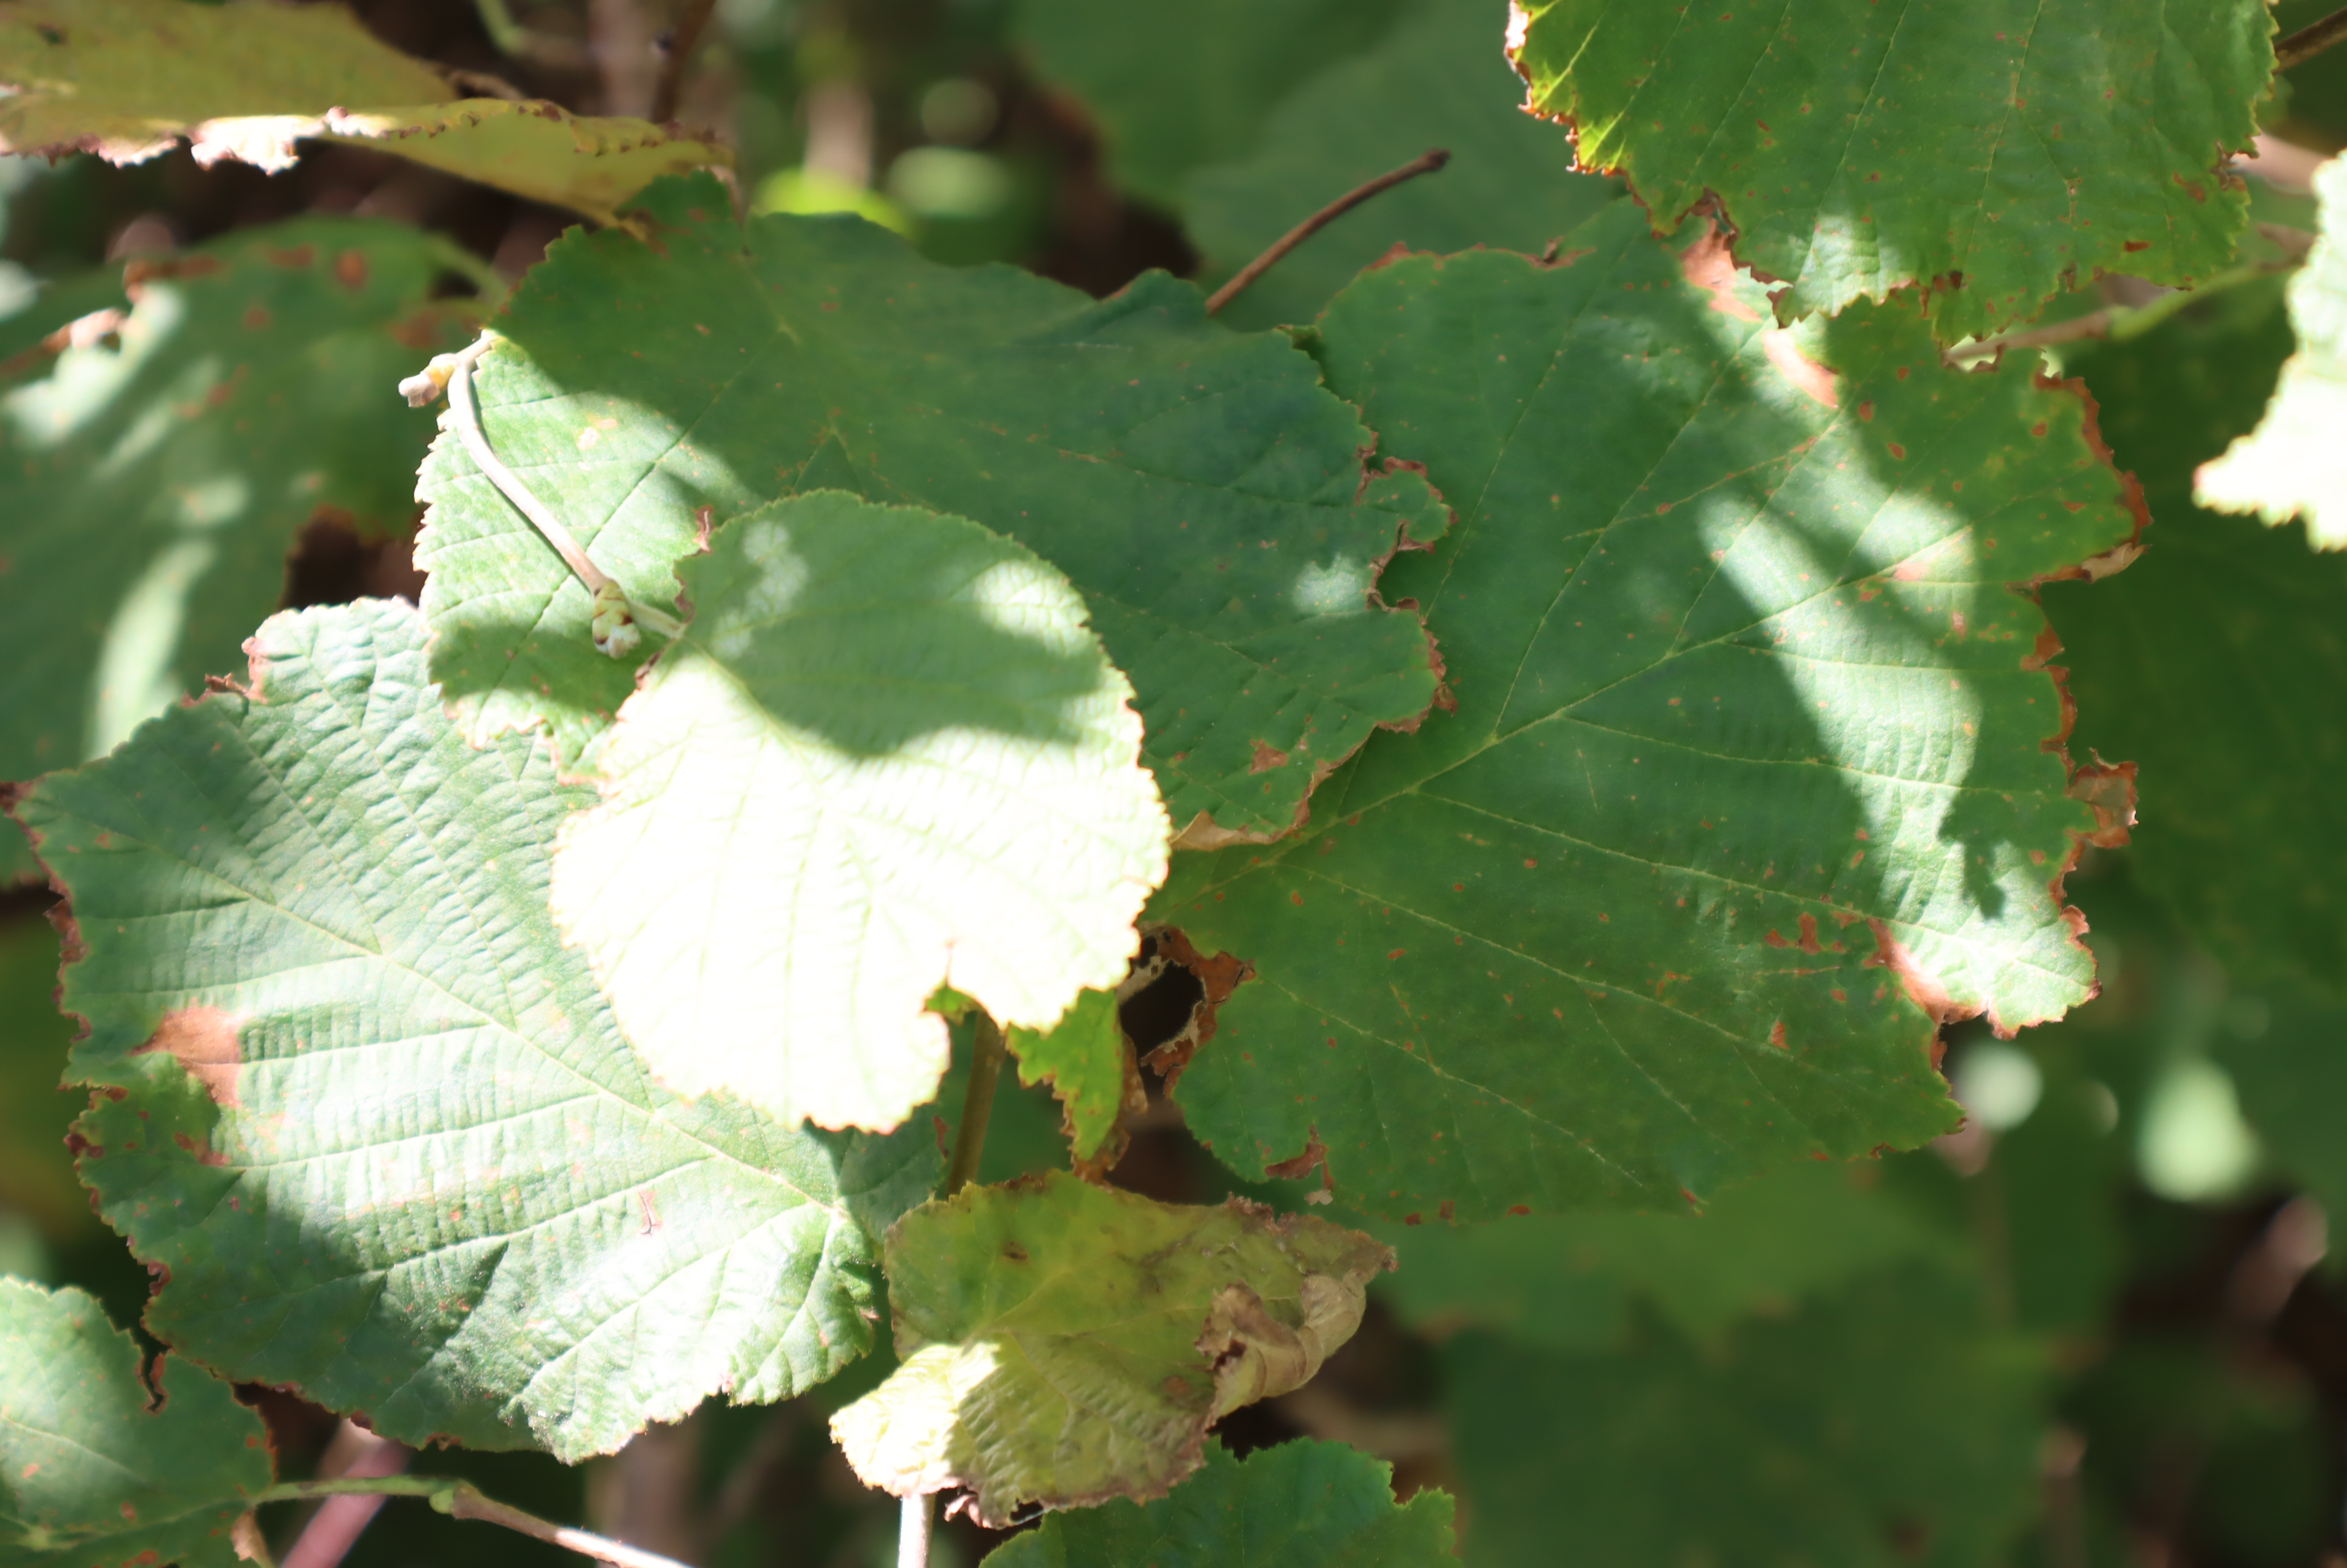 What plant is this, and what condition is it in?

hazel, bacterial spot, phytophagous, sunburn
